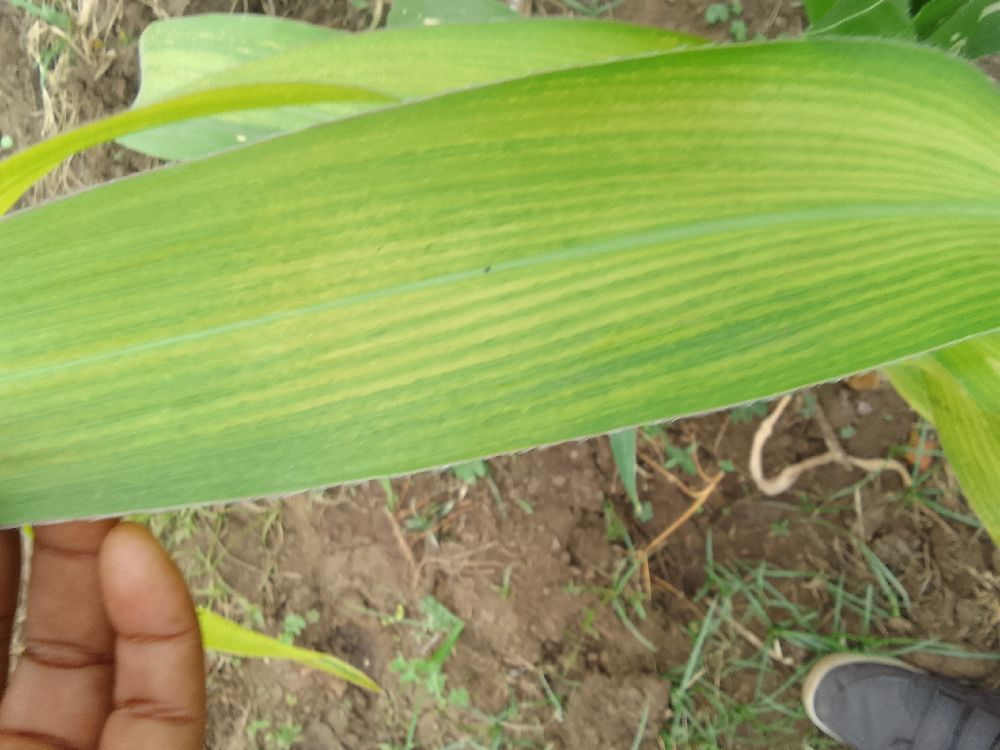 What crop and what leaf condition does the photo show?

maize, maize lethal necrosis
